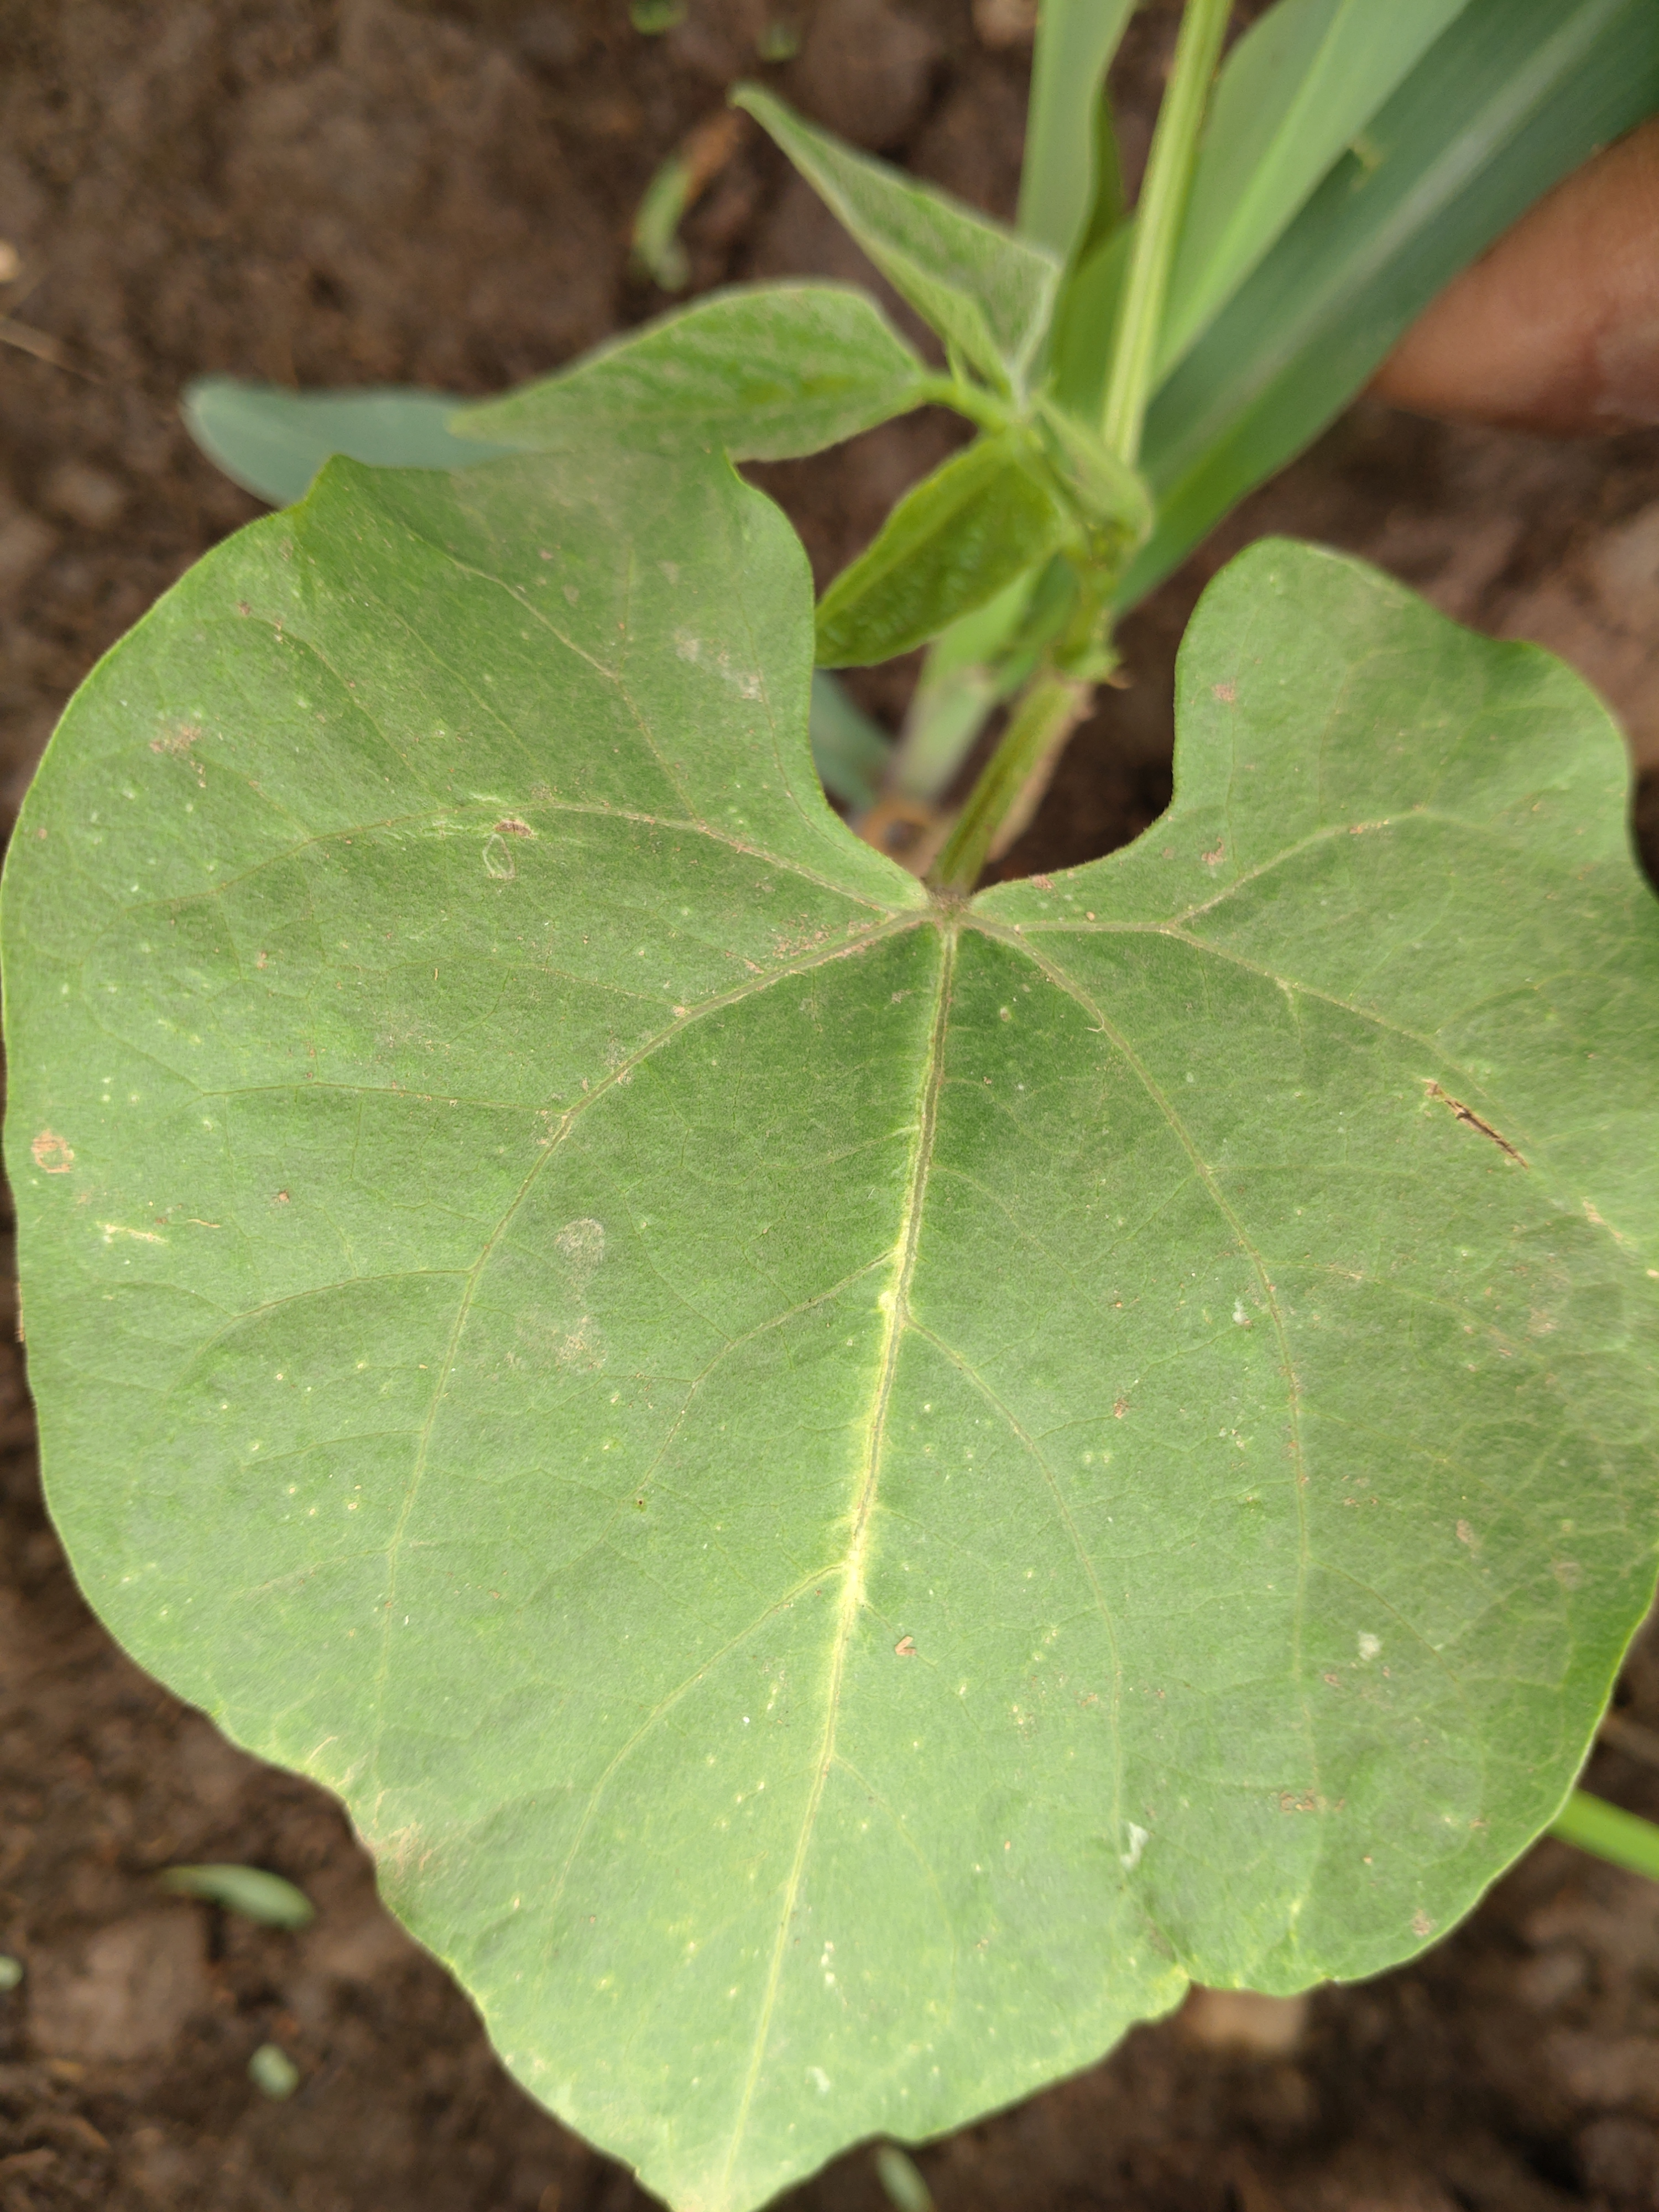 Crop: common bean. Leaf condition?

healthy
